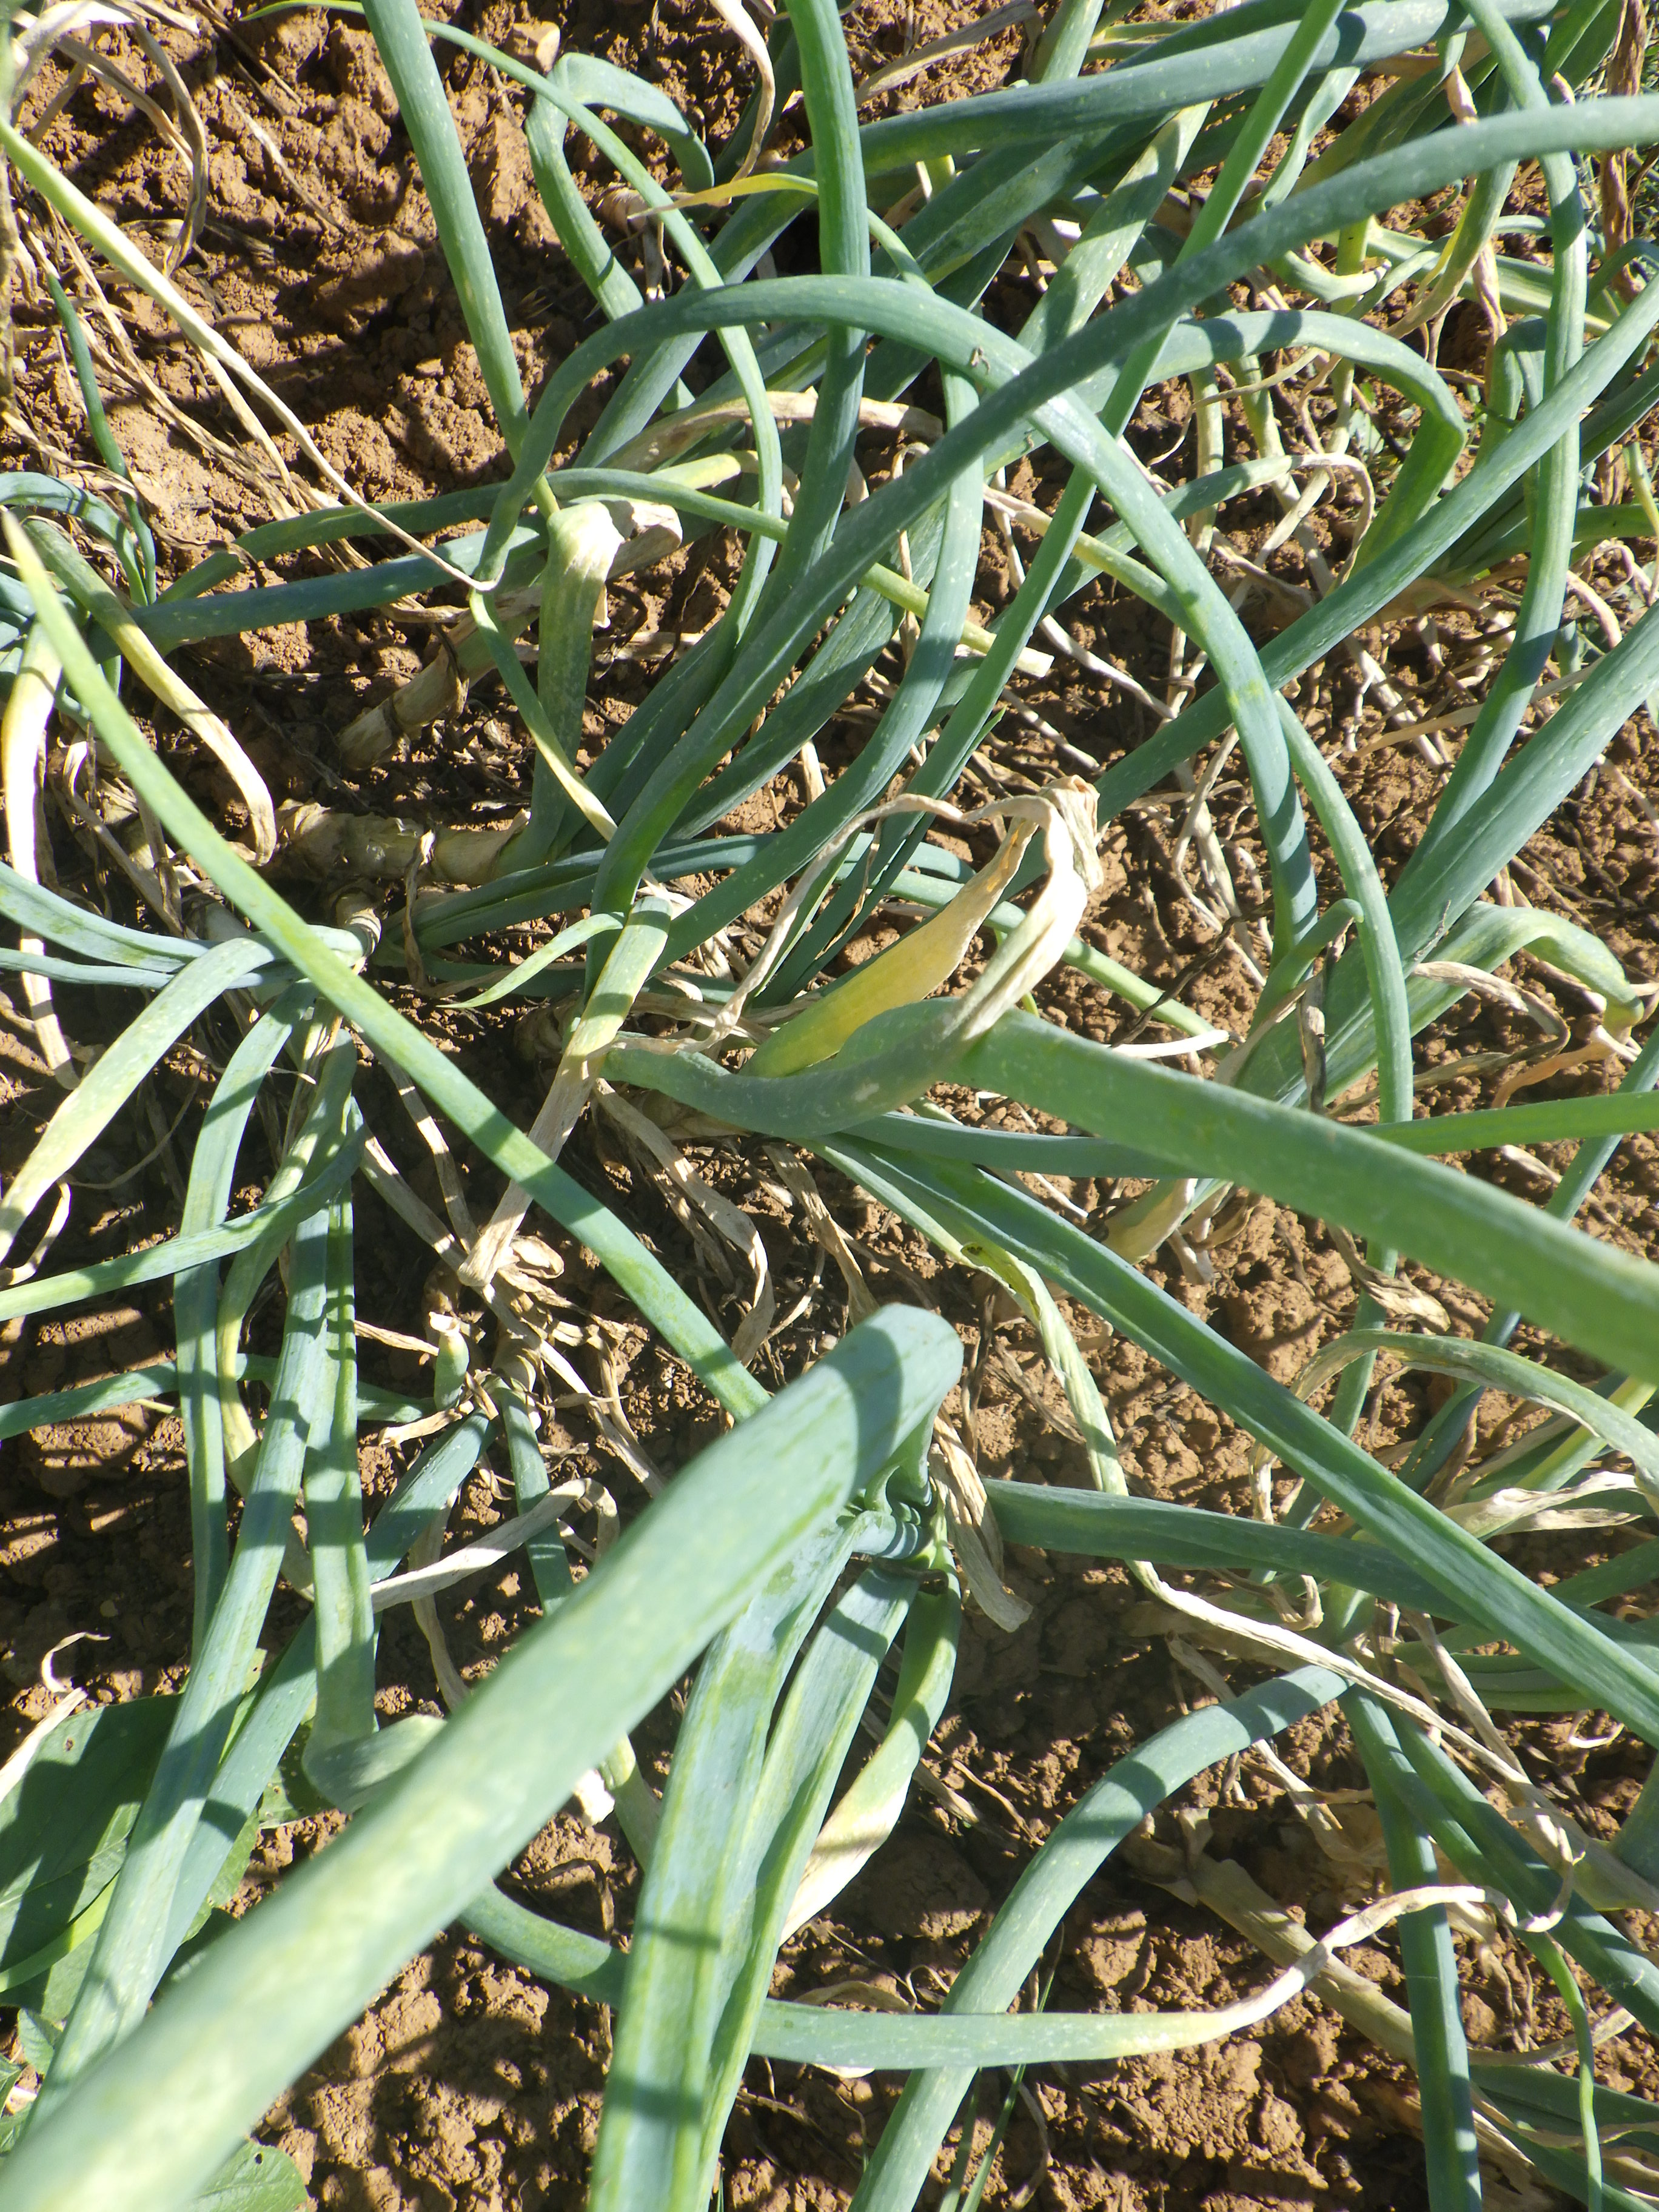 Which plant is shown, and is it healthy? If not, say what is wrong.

onion, downy mildew
